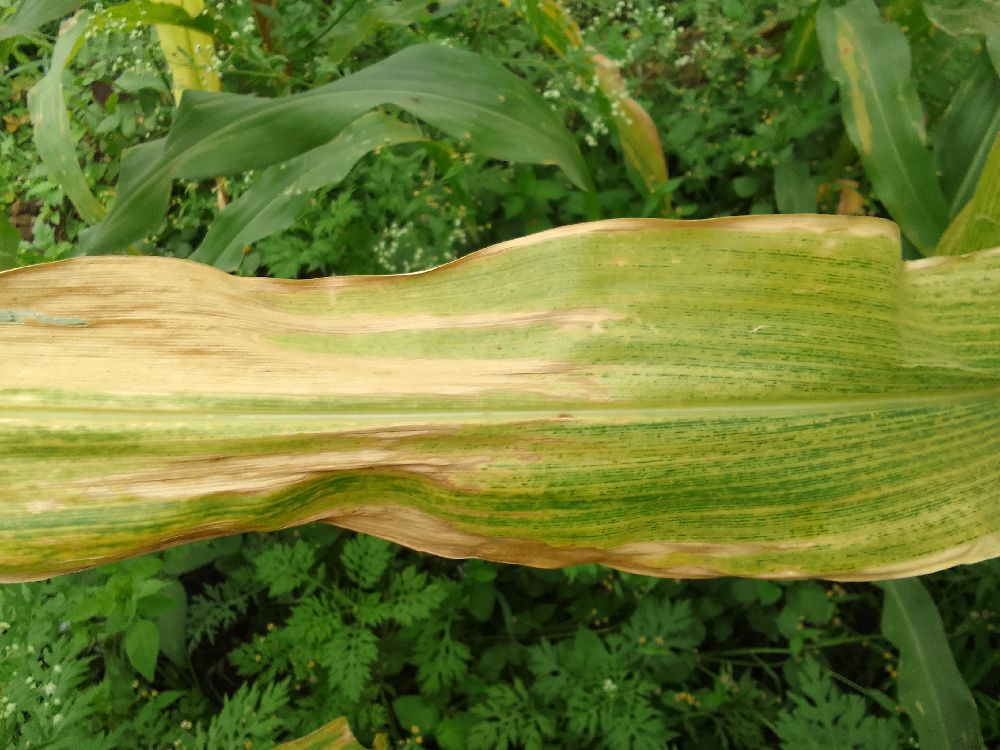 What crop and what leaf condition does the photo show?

maize, maize lethal necrosis
